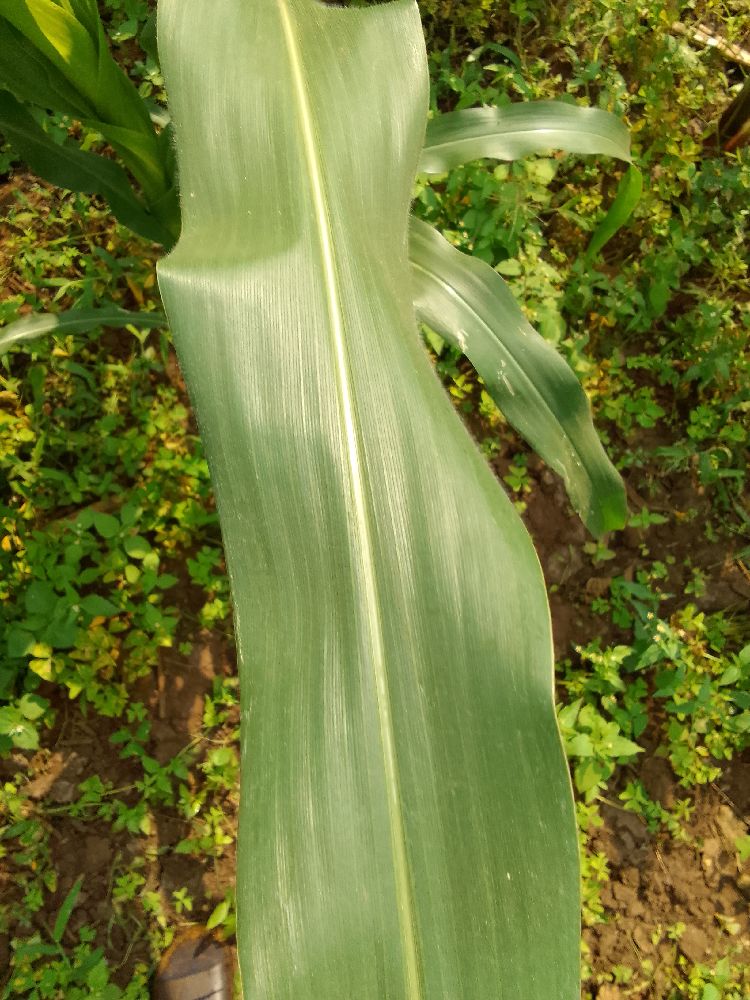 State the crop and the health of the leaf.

maize, healthy
